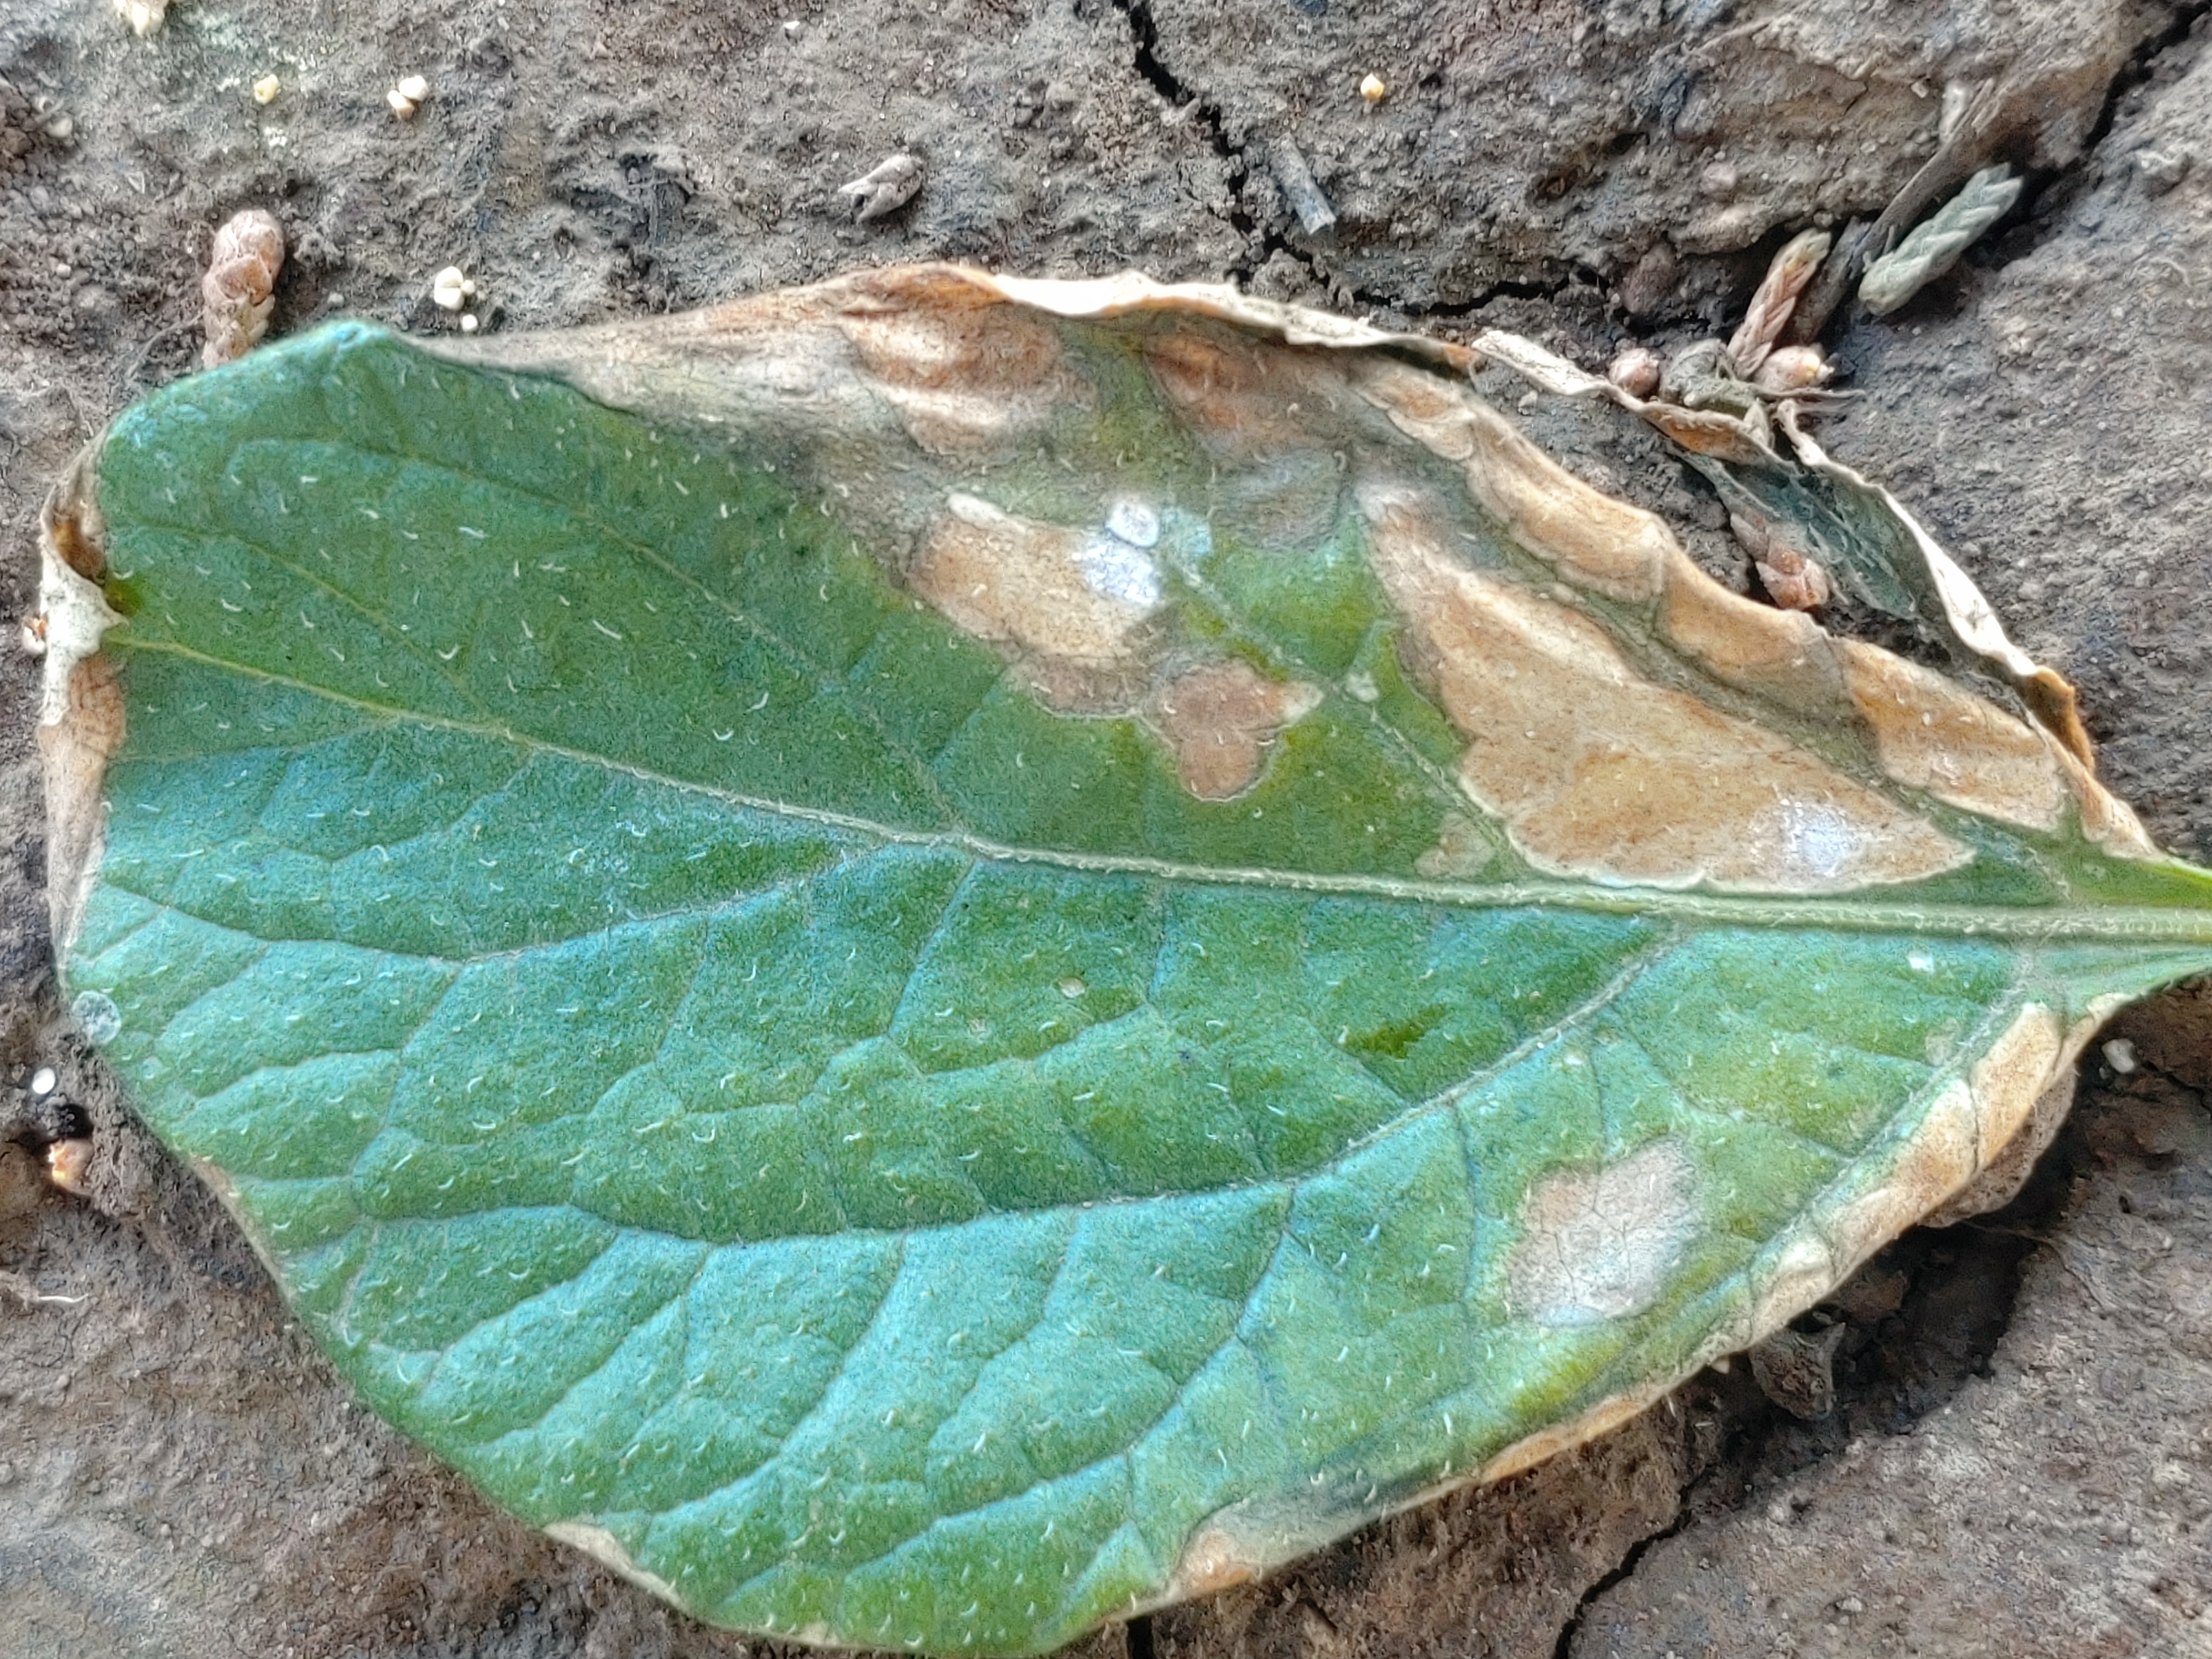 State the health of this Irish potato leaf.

early blight
